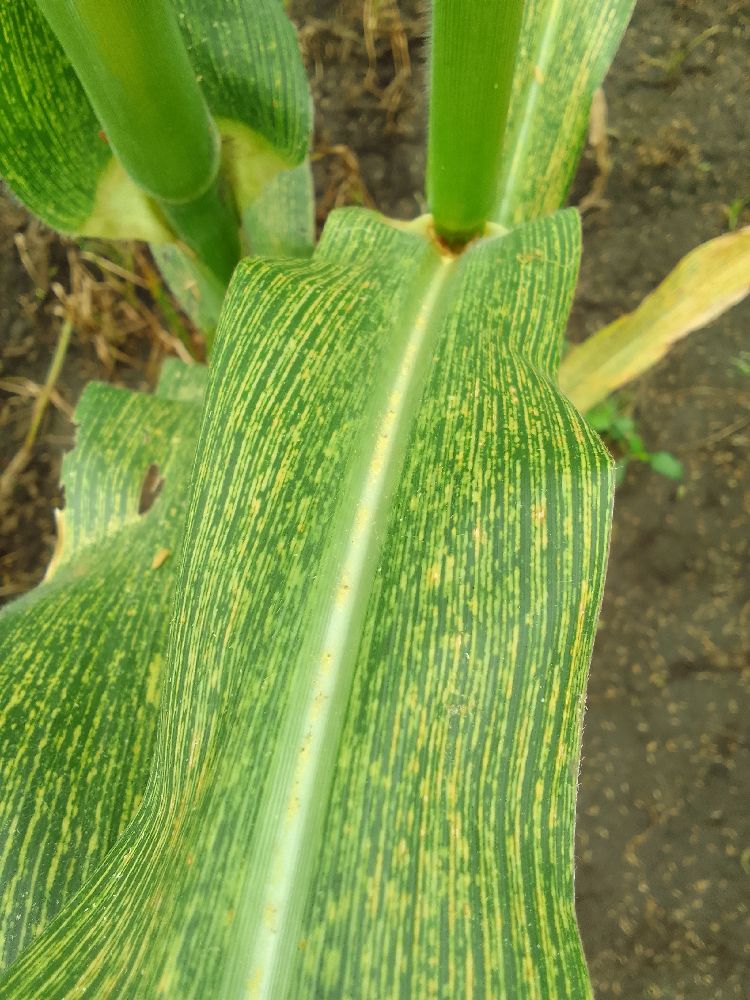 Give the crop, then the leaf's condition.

maize, maize streak virus
